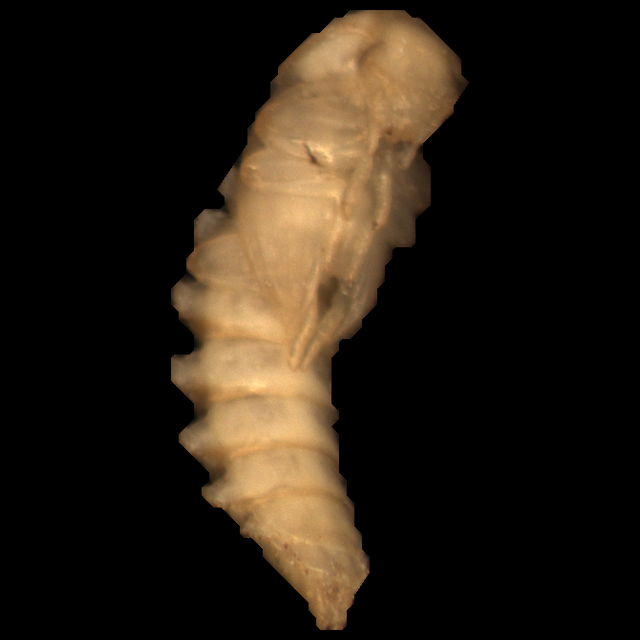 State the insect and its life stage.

mealworm pupa
